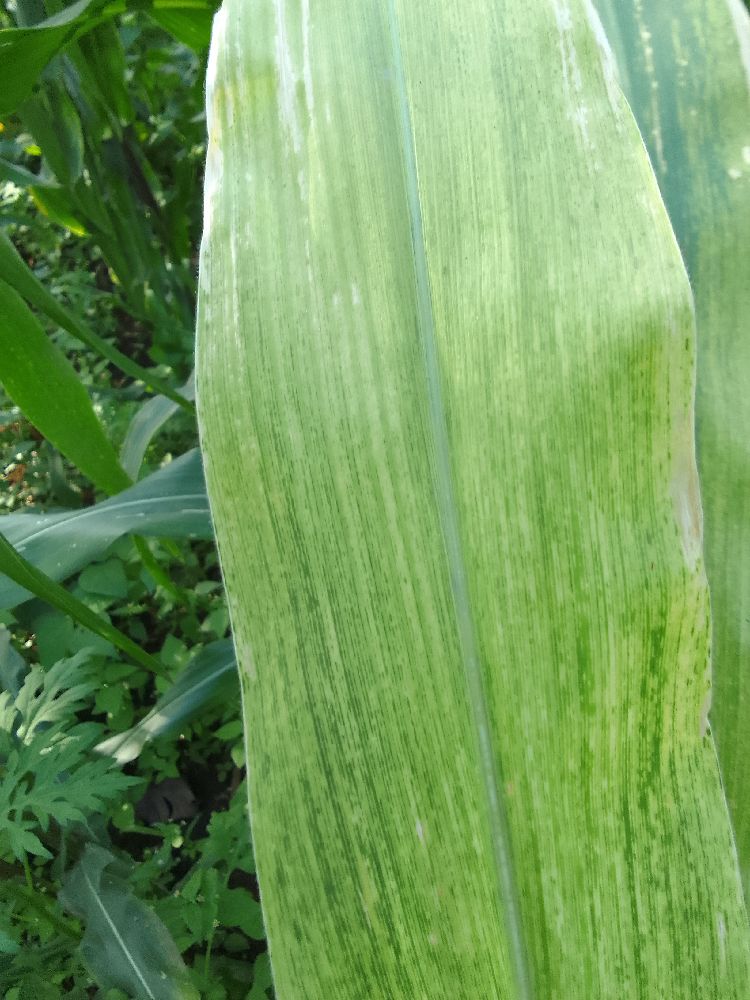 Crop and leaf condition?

maize, maize lethal necrosis
